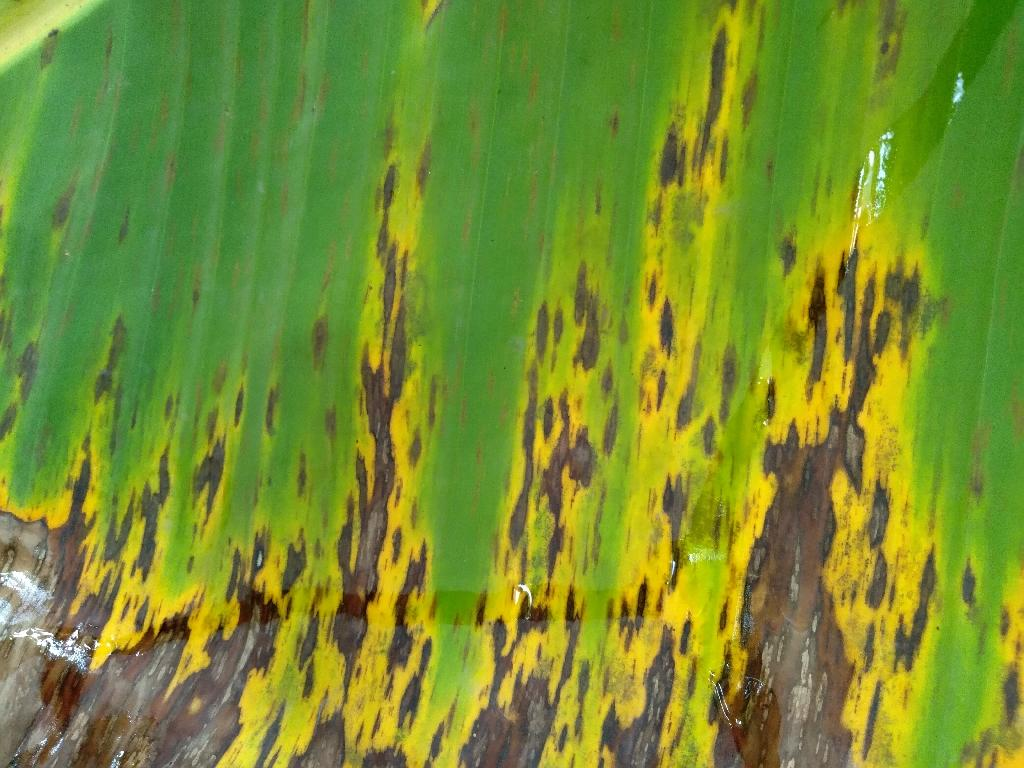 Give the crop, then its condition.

banana, black sigatoka
